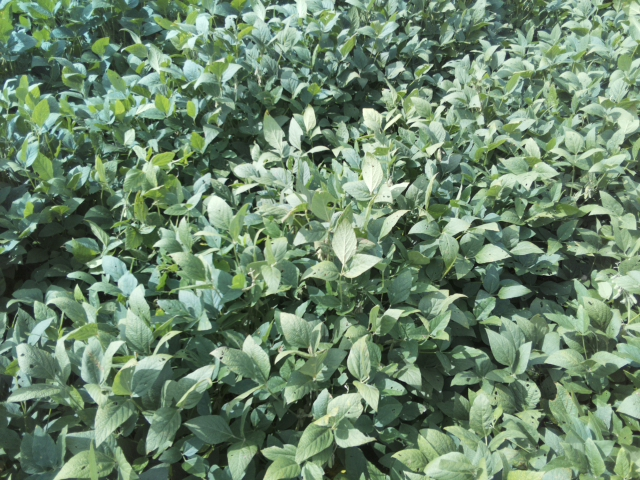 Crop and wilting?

soybean, leaflets folding inward at secondary pulvinus with no turgor loss in leaflets or petioles
